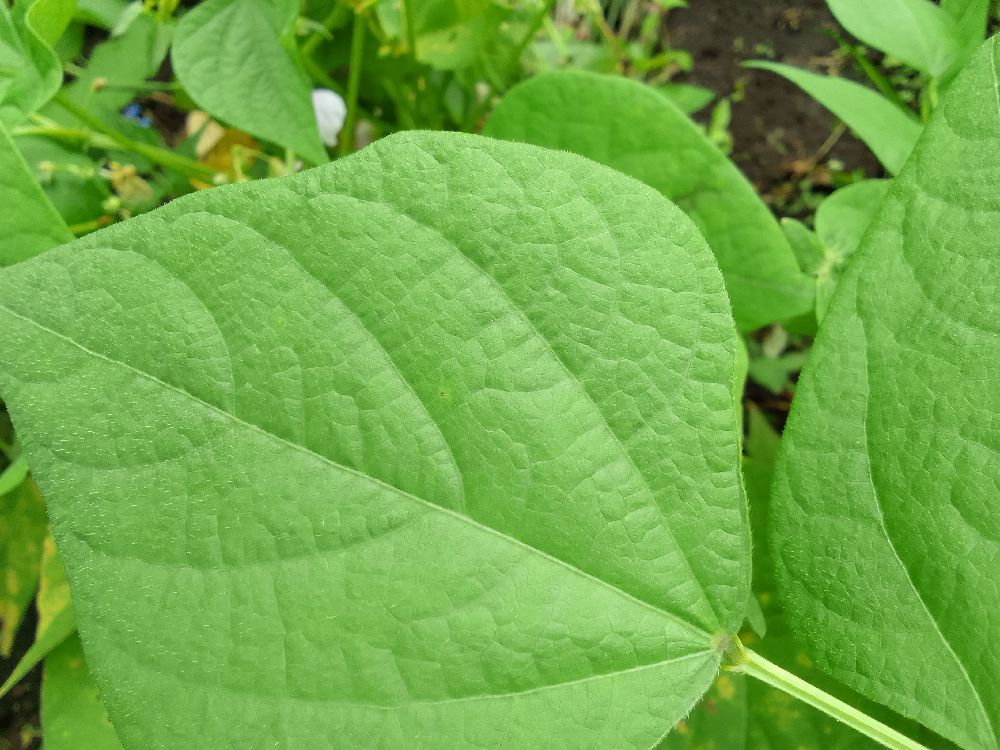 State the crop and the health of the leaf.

common bean, healthy
